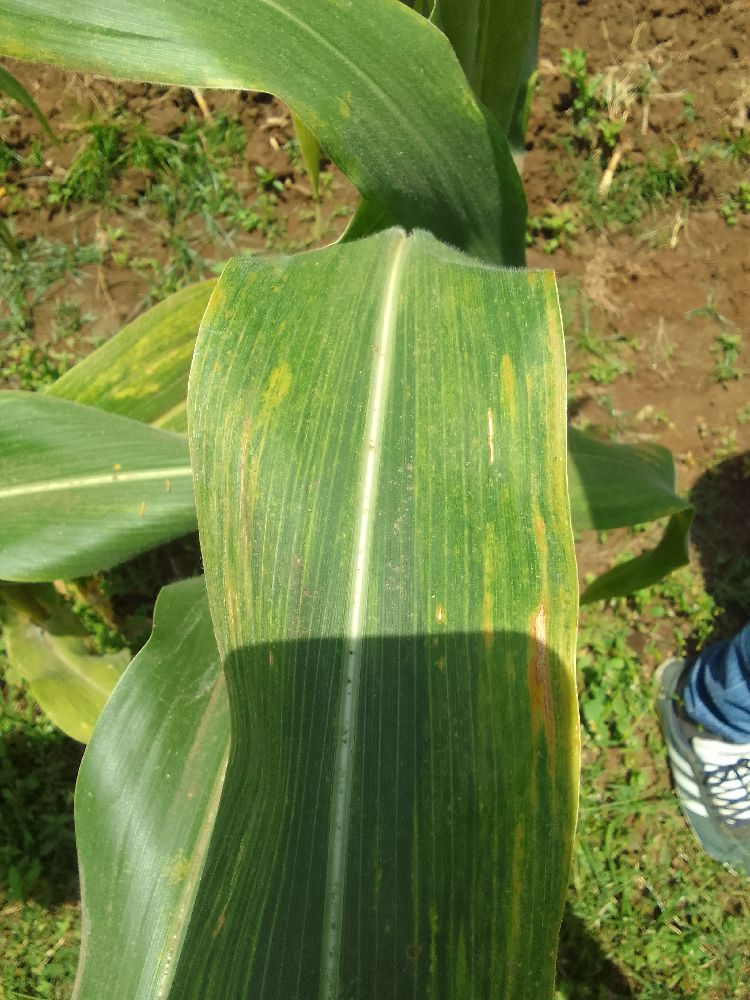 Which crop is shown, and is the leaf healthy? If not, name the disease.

maize, maize lethal necrosis
